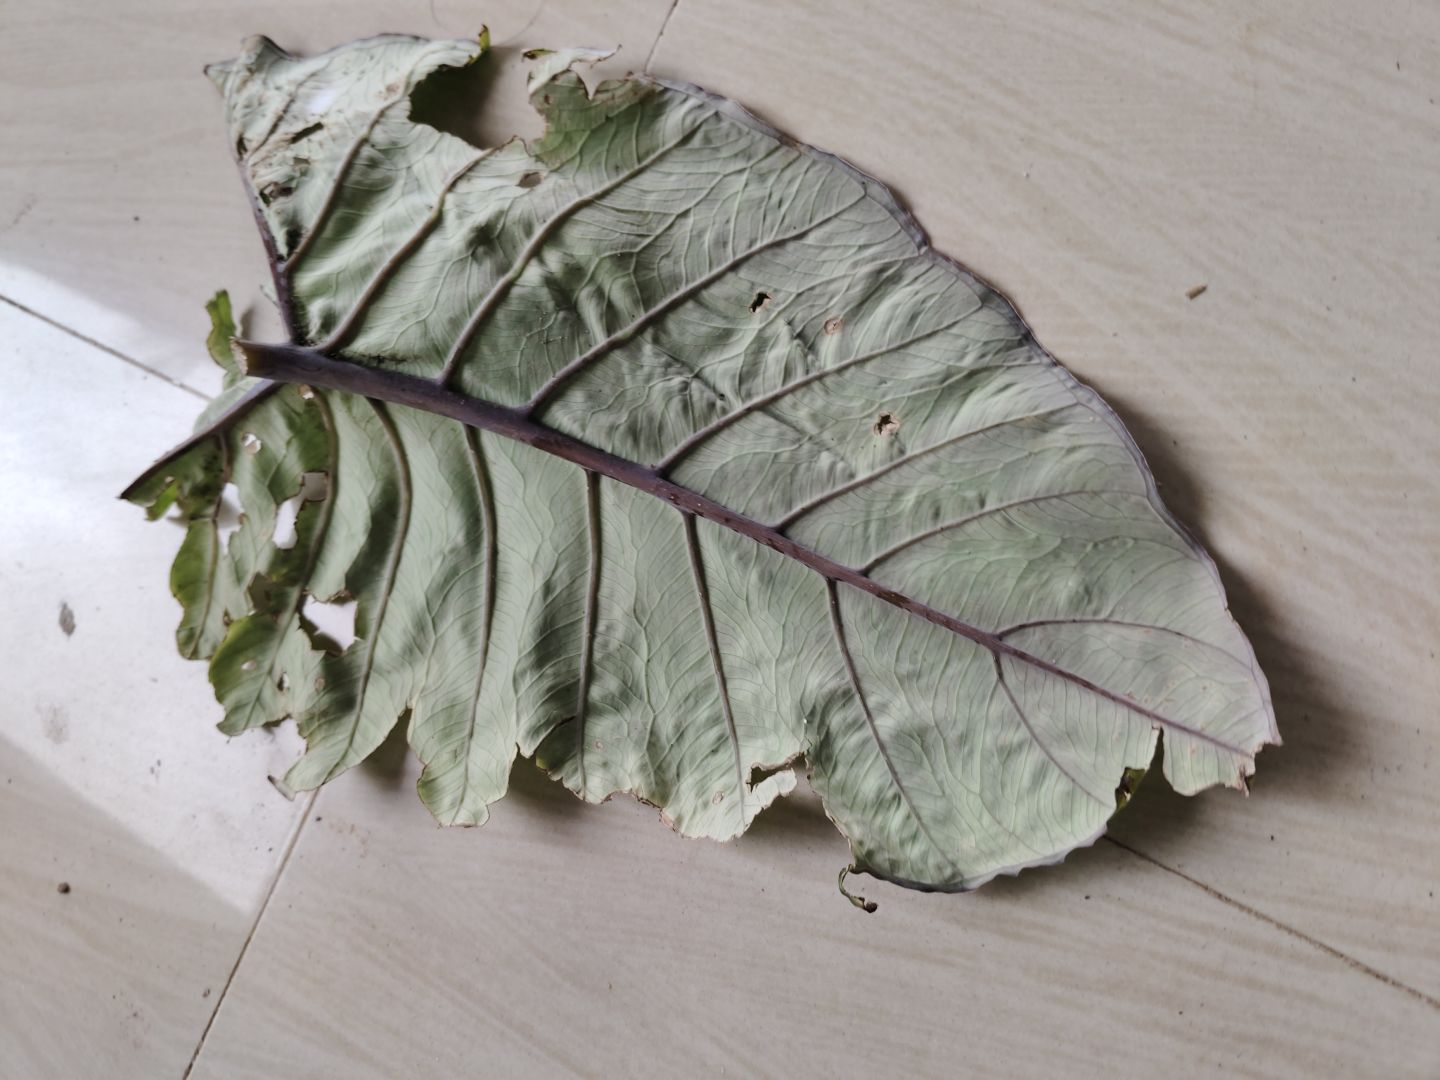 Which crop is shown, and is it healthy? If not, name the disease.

taro, leaf blight
